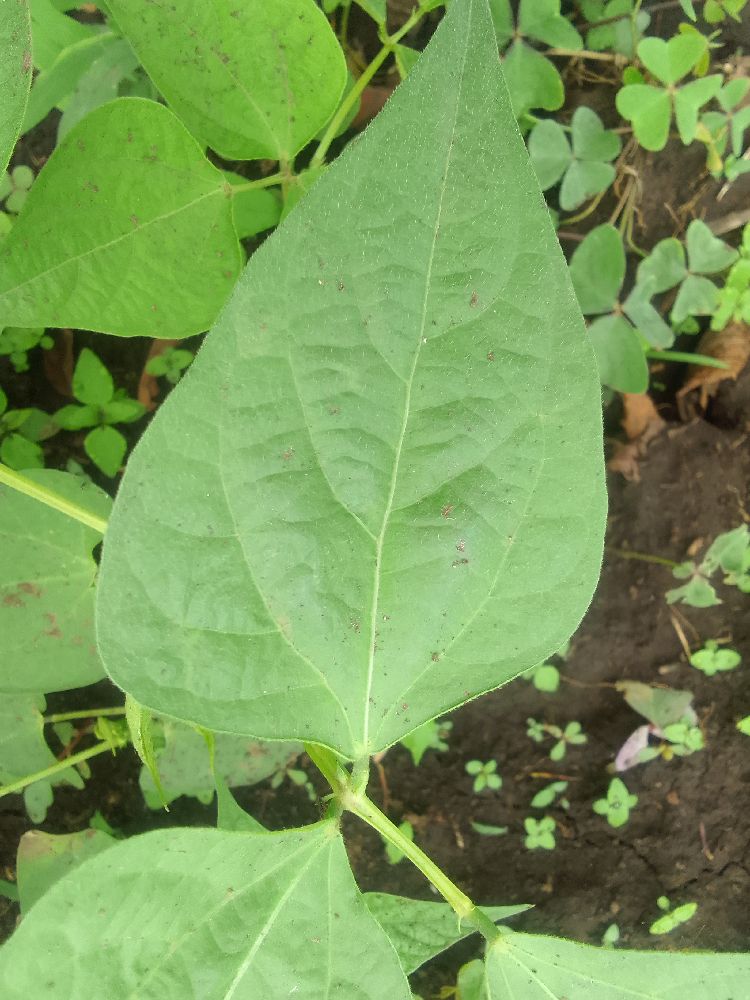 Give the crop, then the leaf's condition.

common bean, healthy
